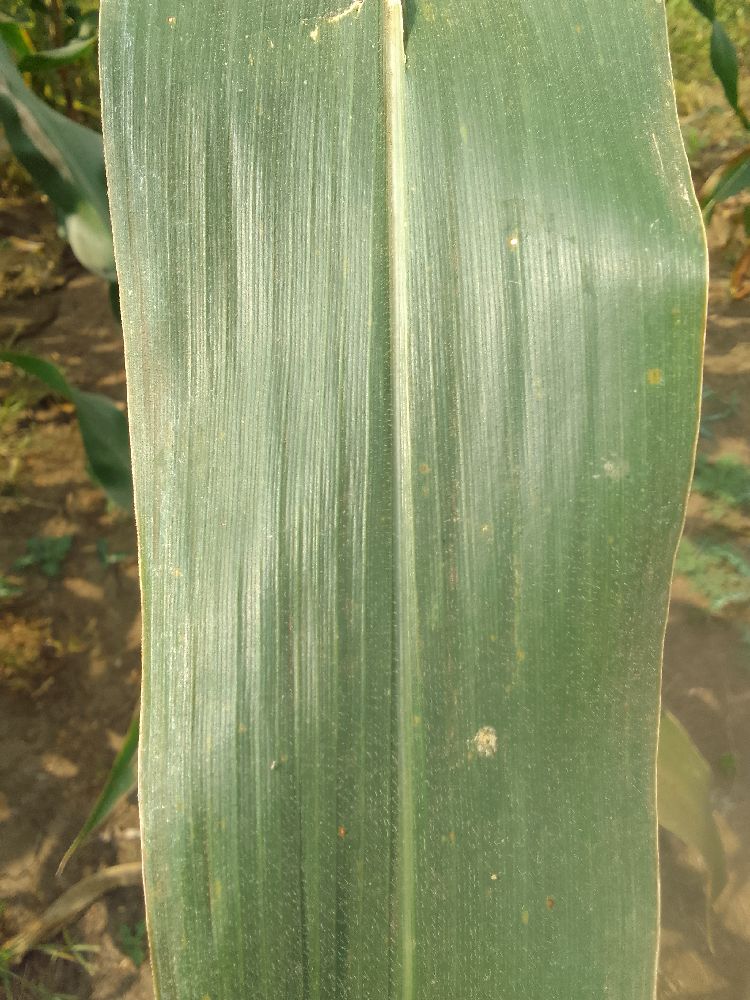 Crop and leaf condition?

maize, healthy
